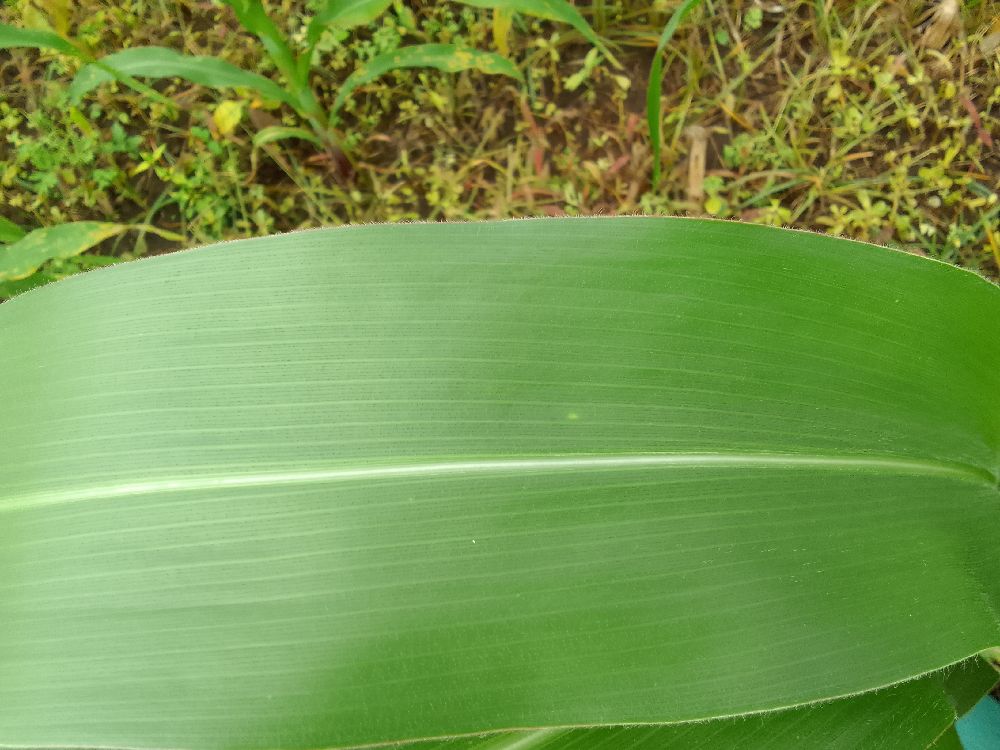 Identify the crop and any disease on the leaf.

maize, healthy
